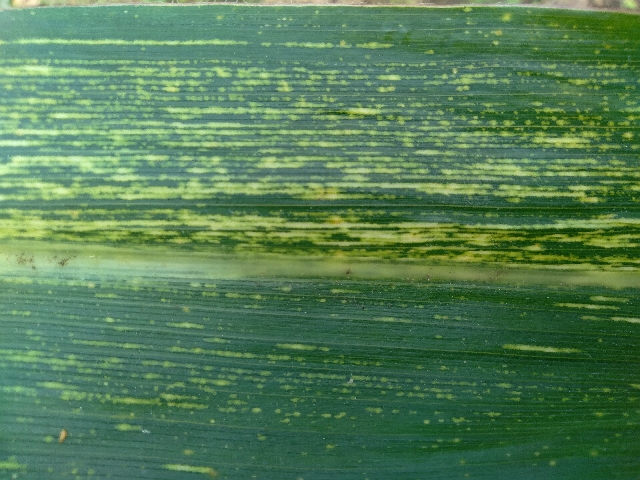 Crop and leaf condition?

maize, maize streak virus
